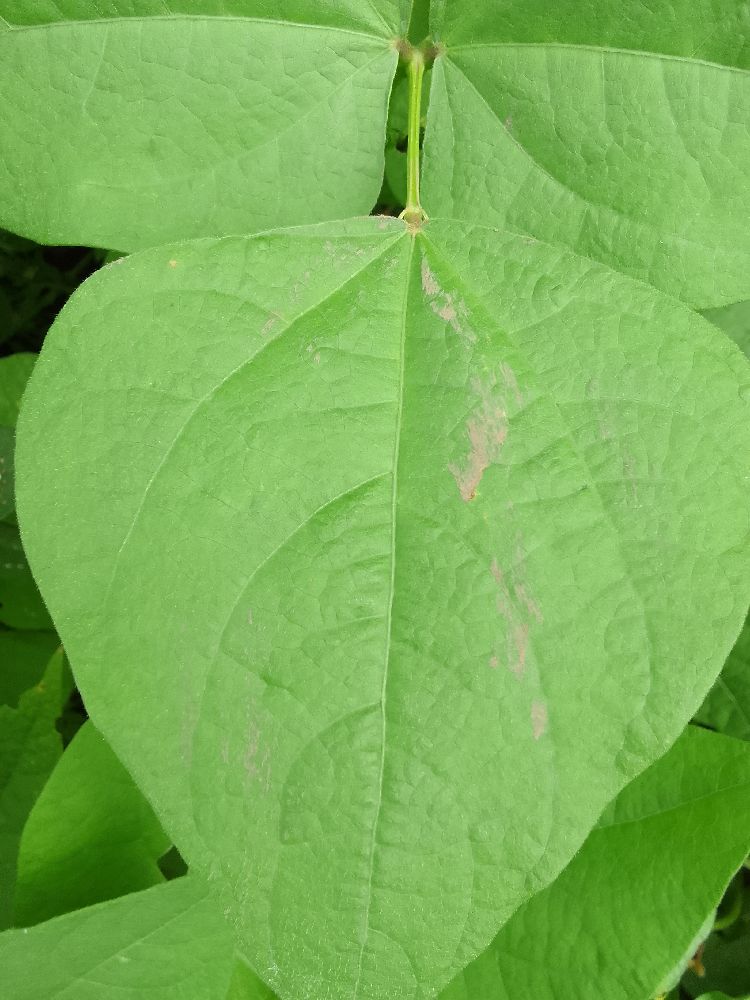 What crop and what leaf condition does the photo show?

common bean, healthy
